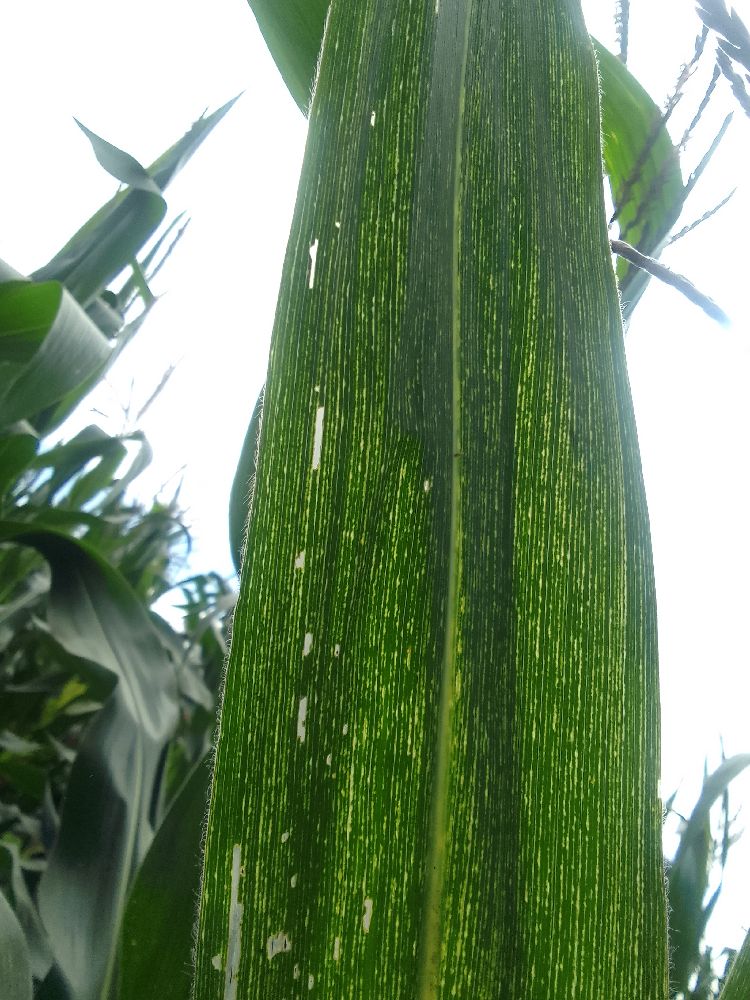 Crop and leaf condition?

maize, maize streak virus
